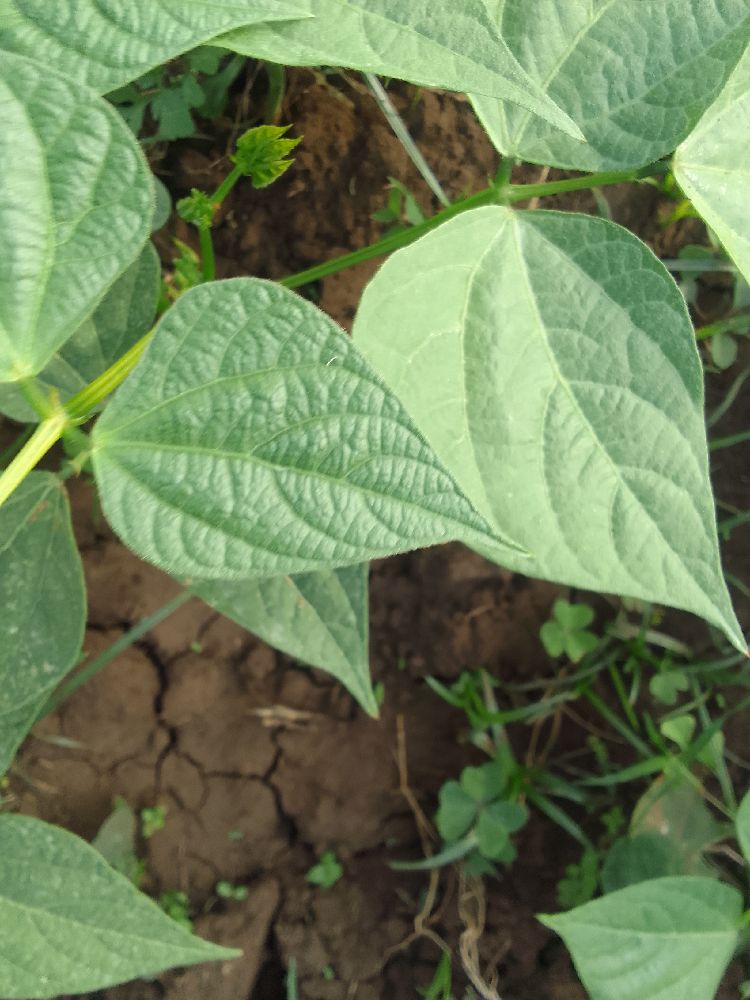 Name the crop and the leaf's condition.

common bean, healthy
